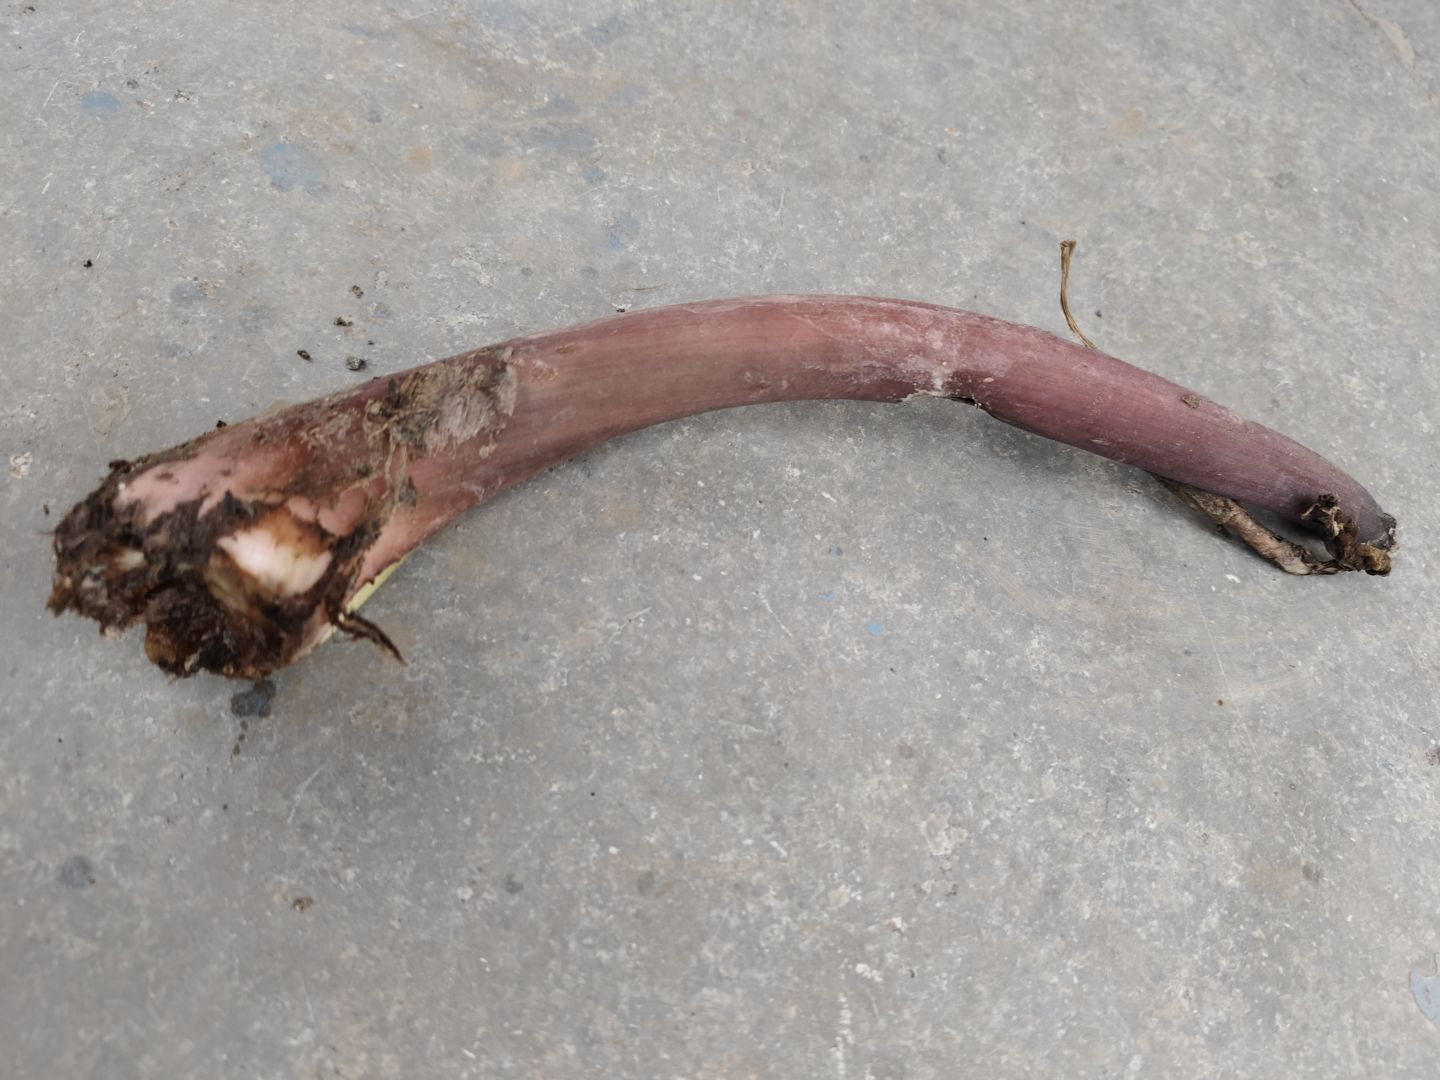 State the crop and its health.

taro, root rot
